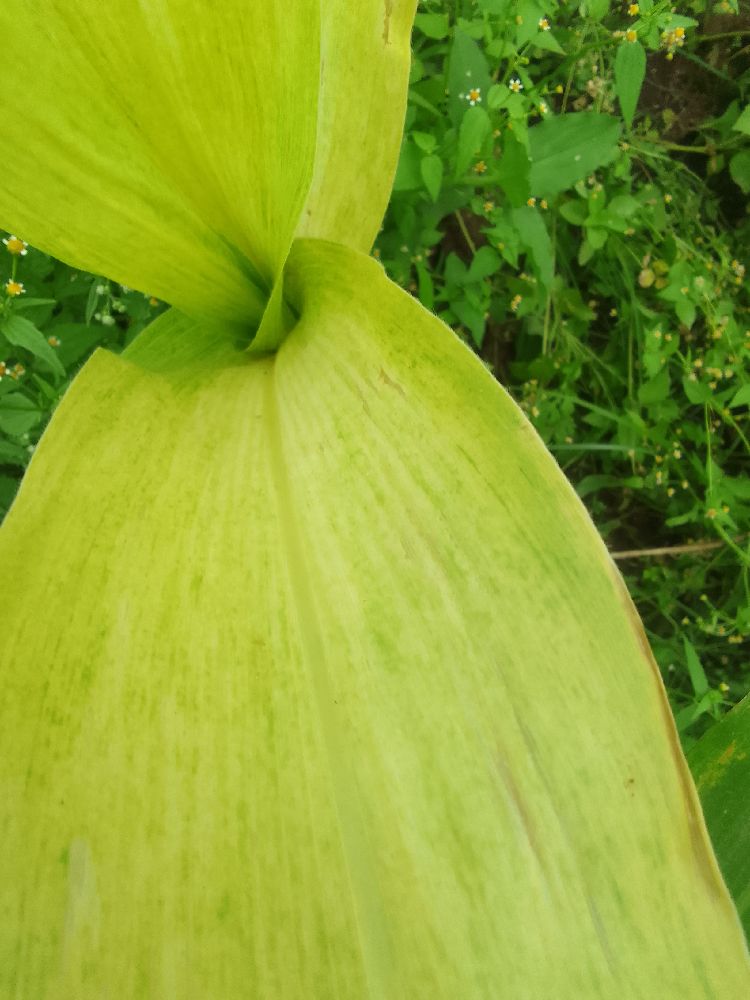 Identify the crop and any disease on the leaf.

maize, maize lethal necrosis
